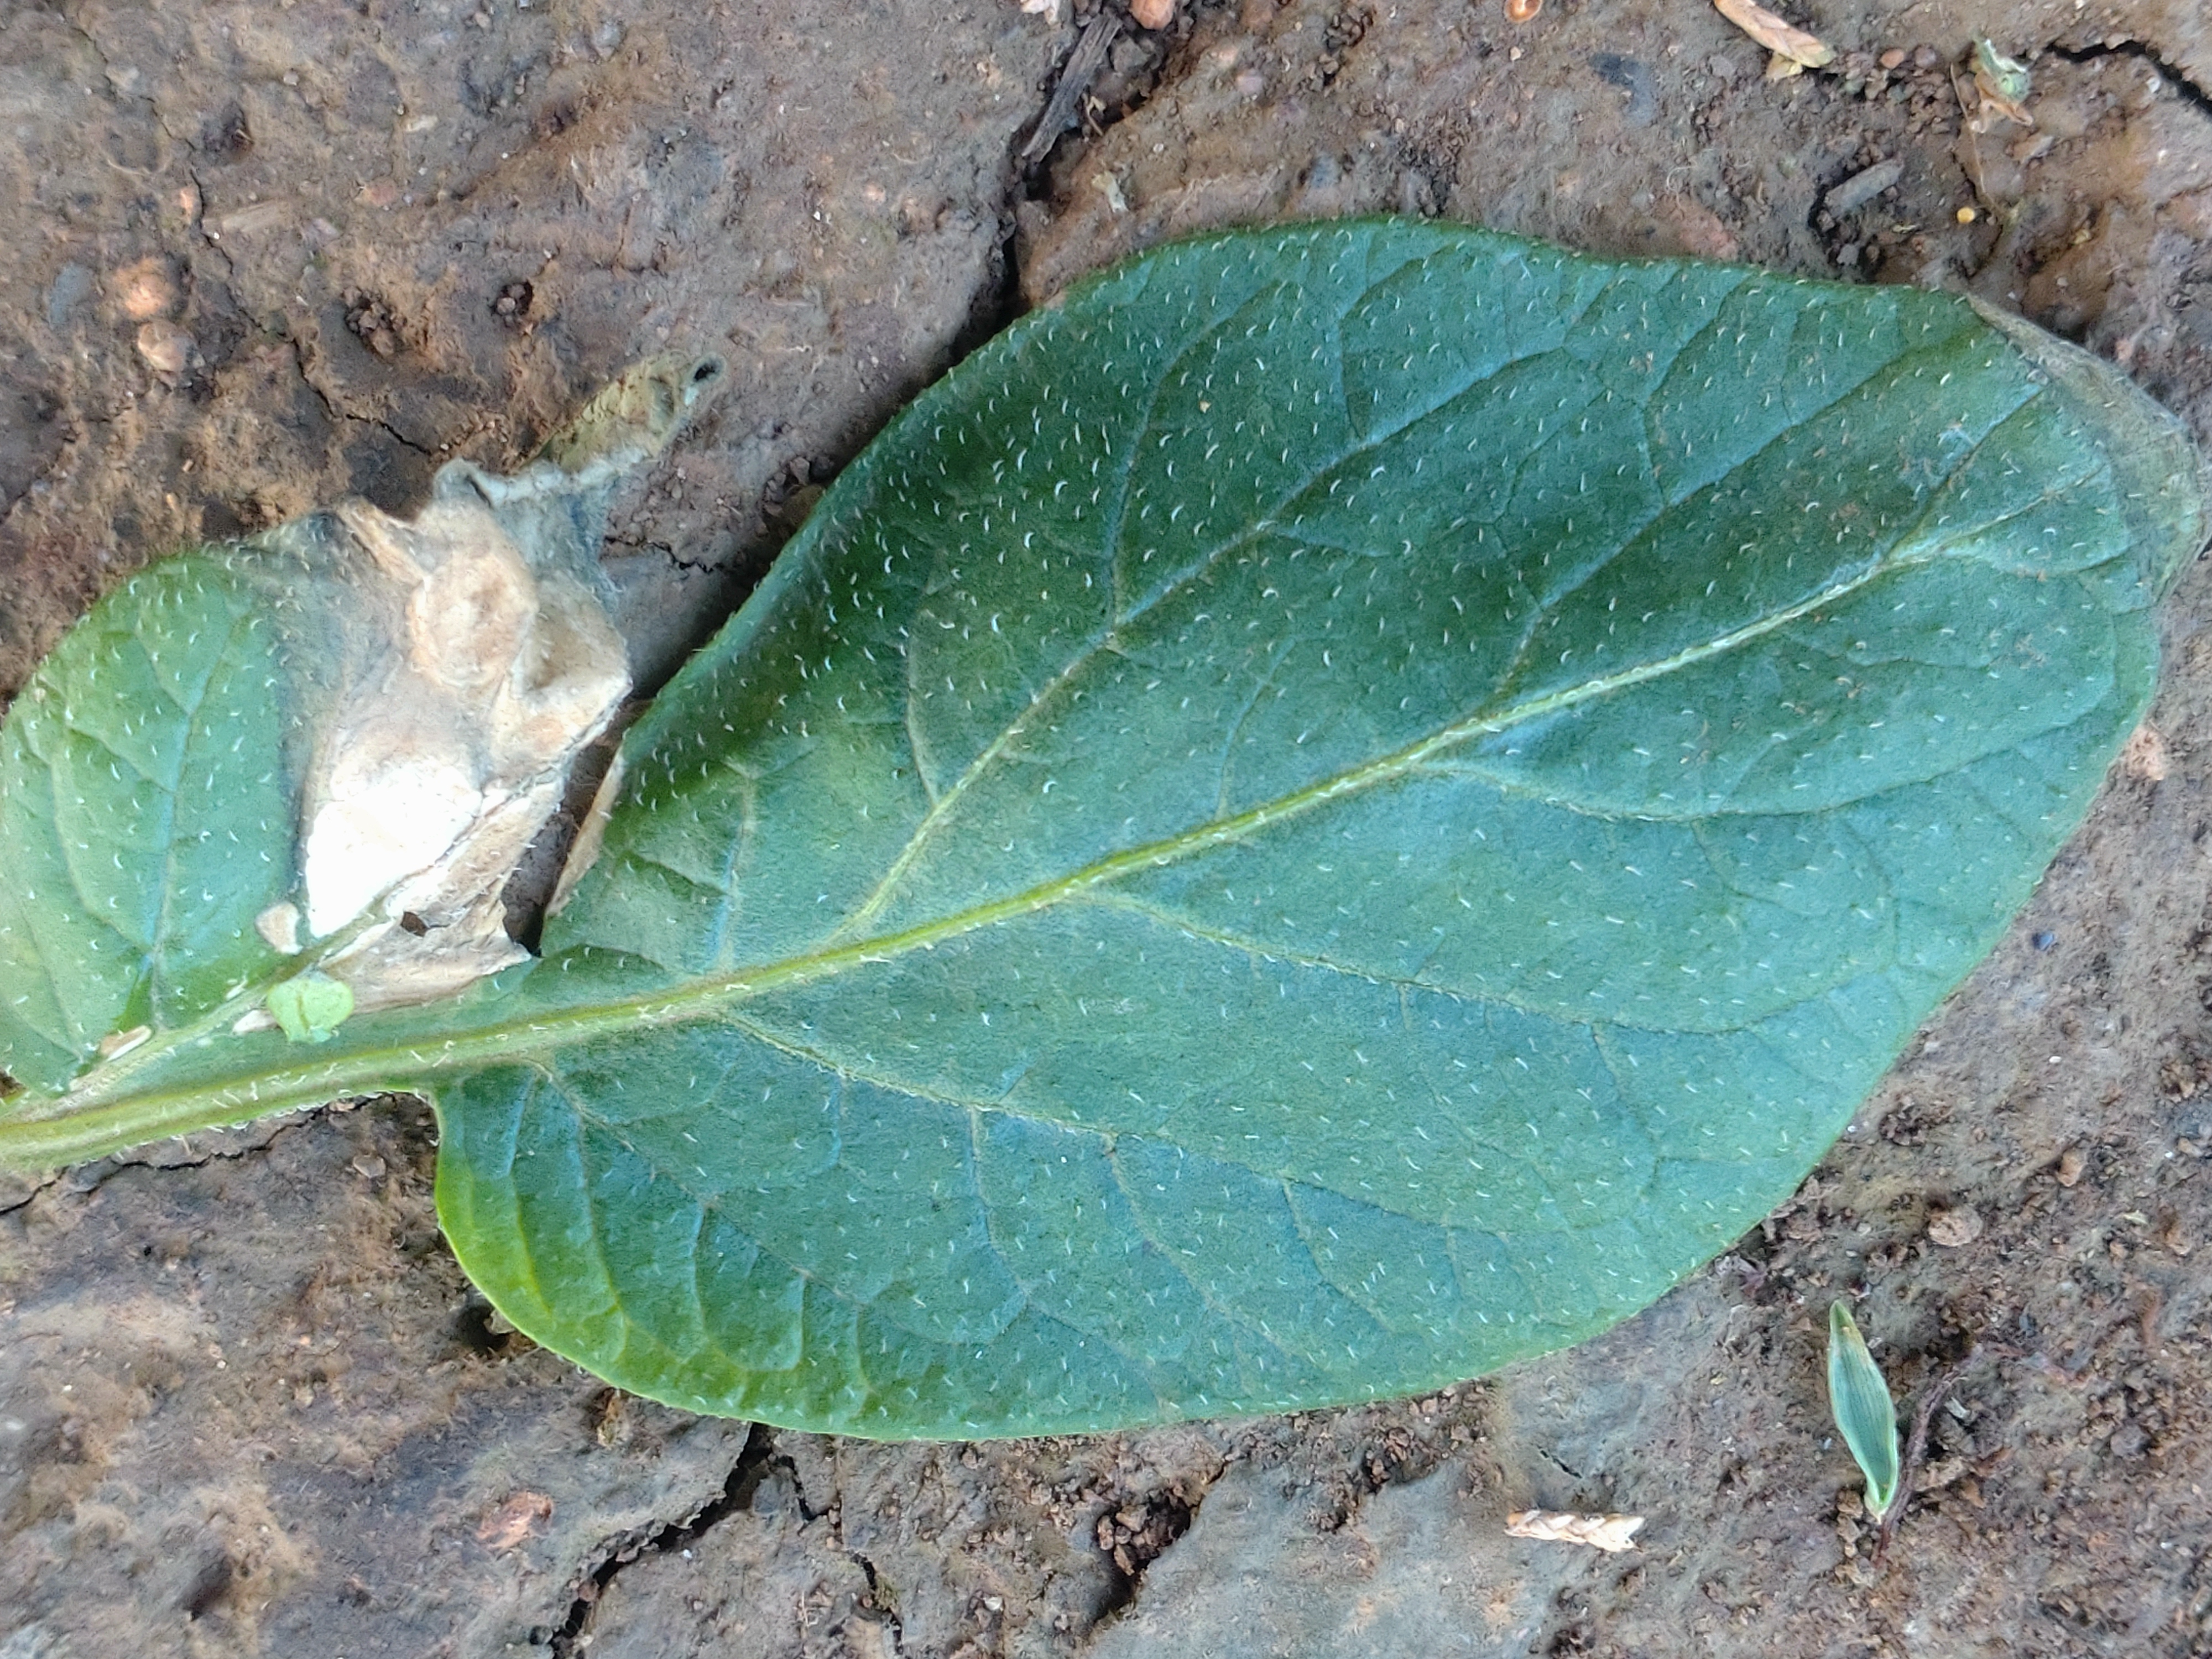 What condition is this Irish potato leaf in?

early blight
